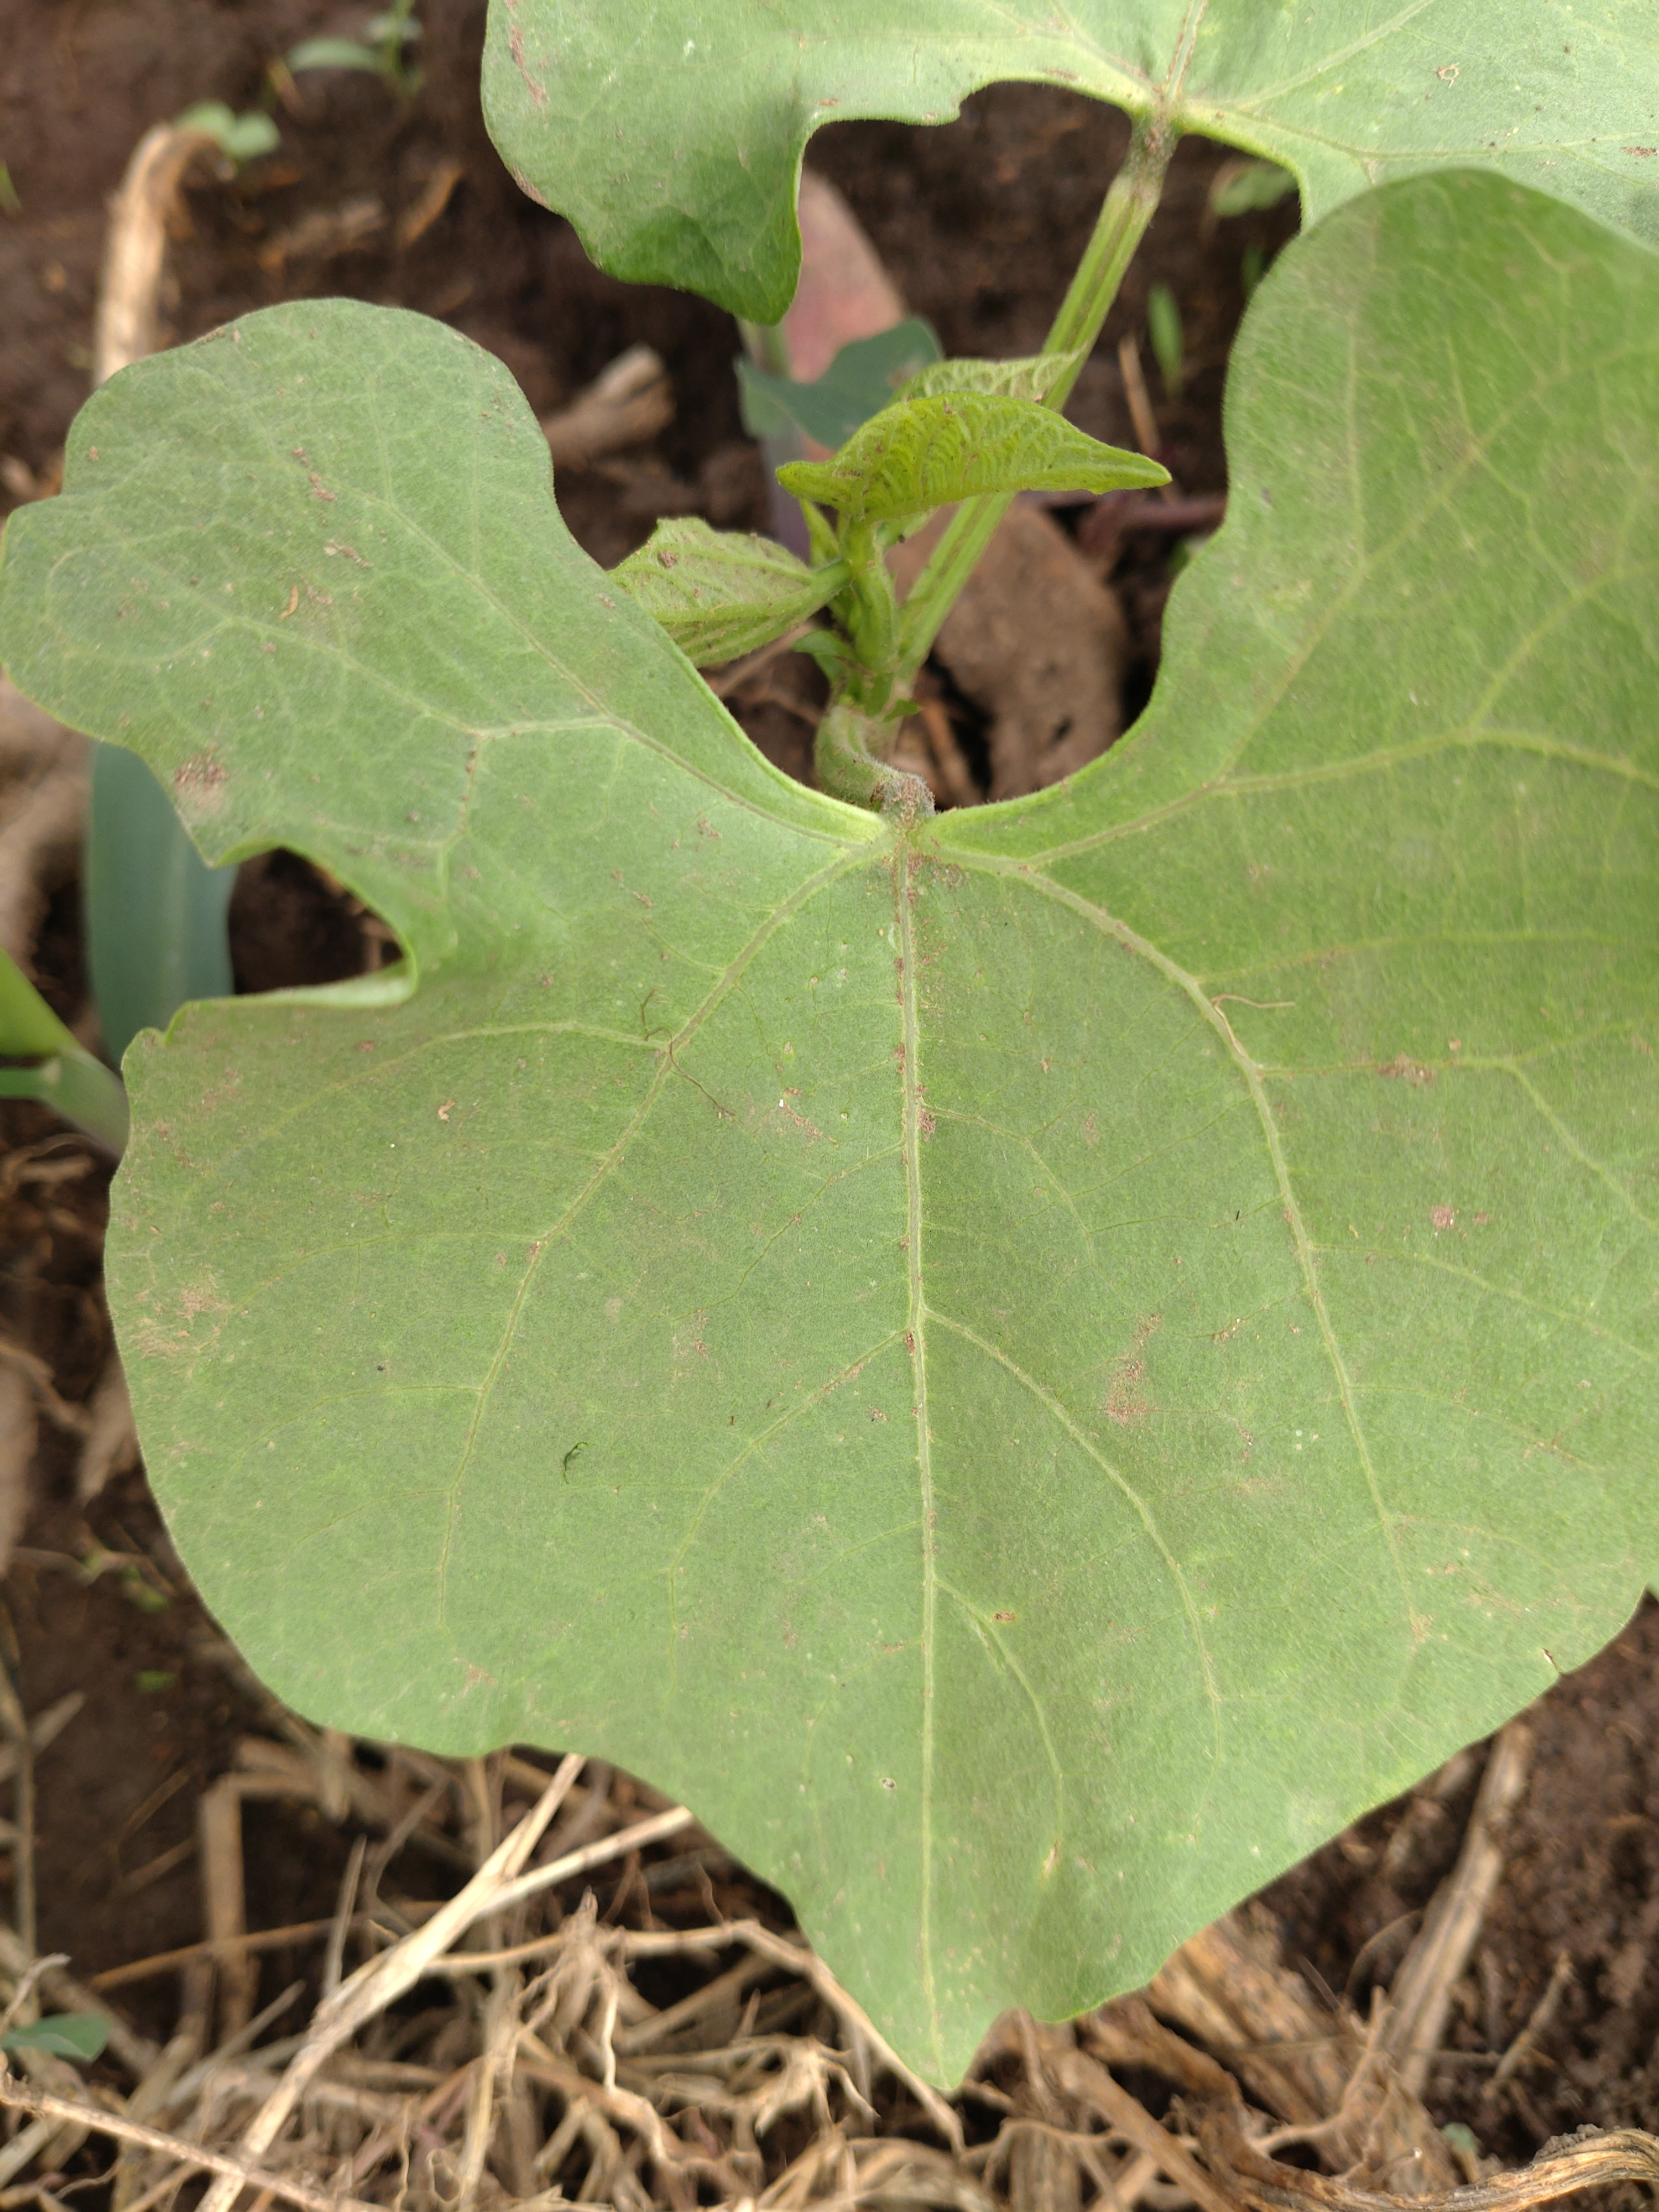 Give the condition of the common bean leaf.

healthy
